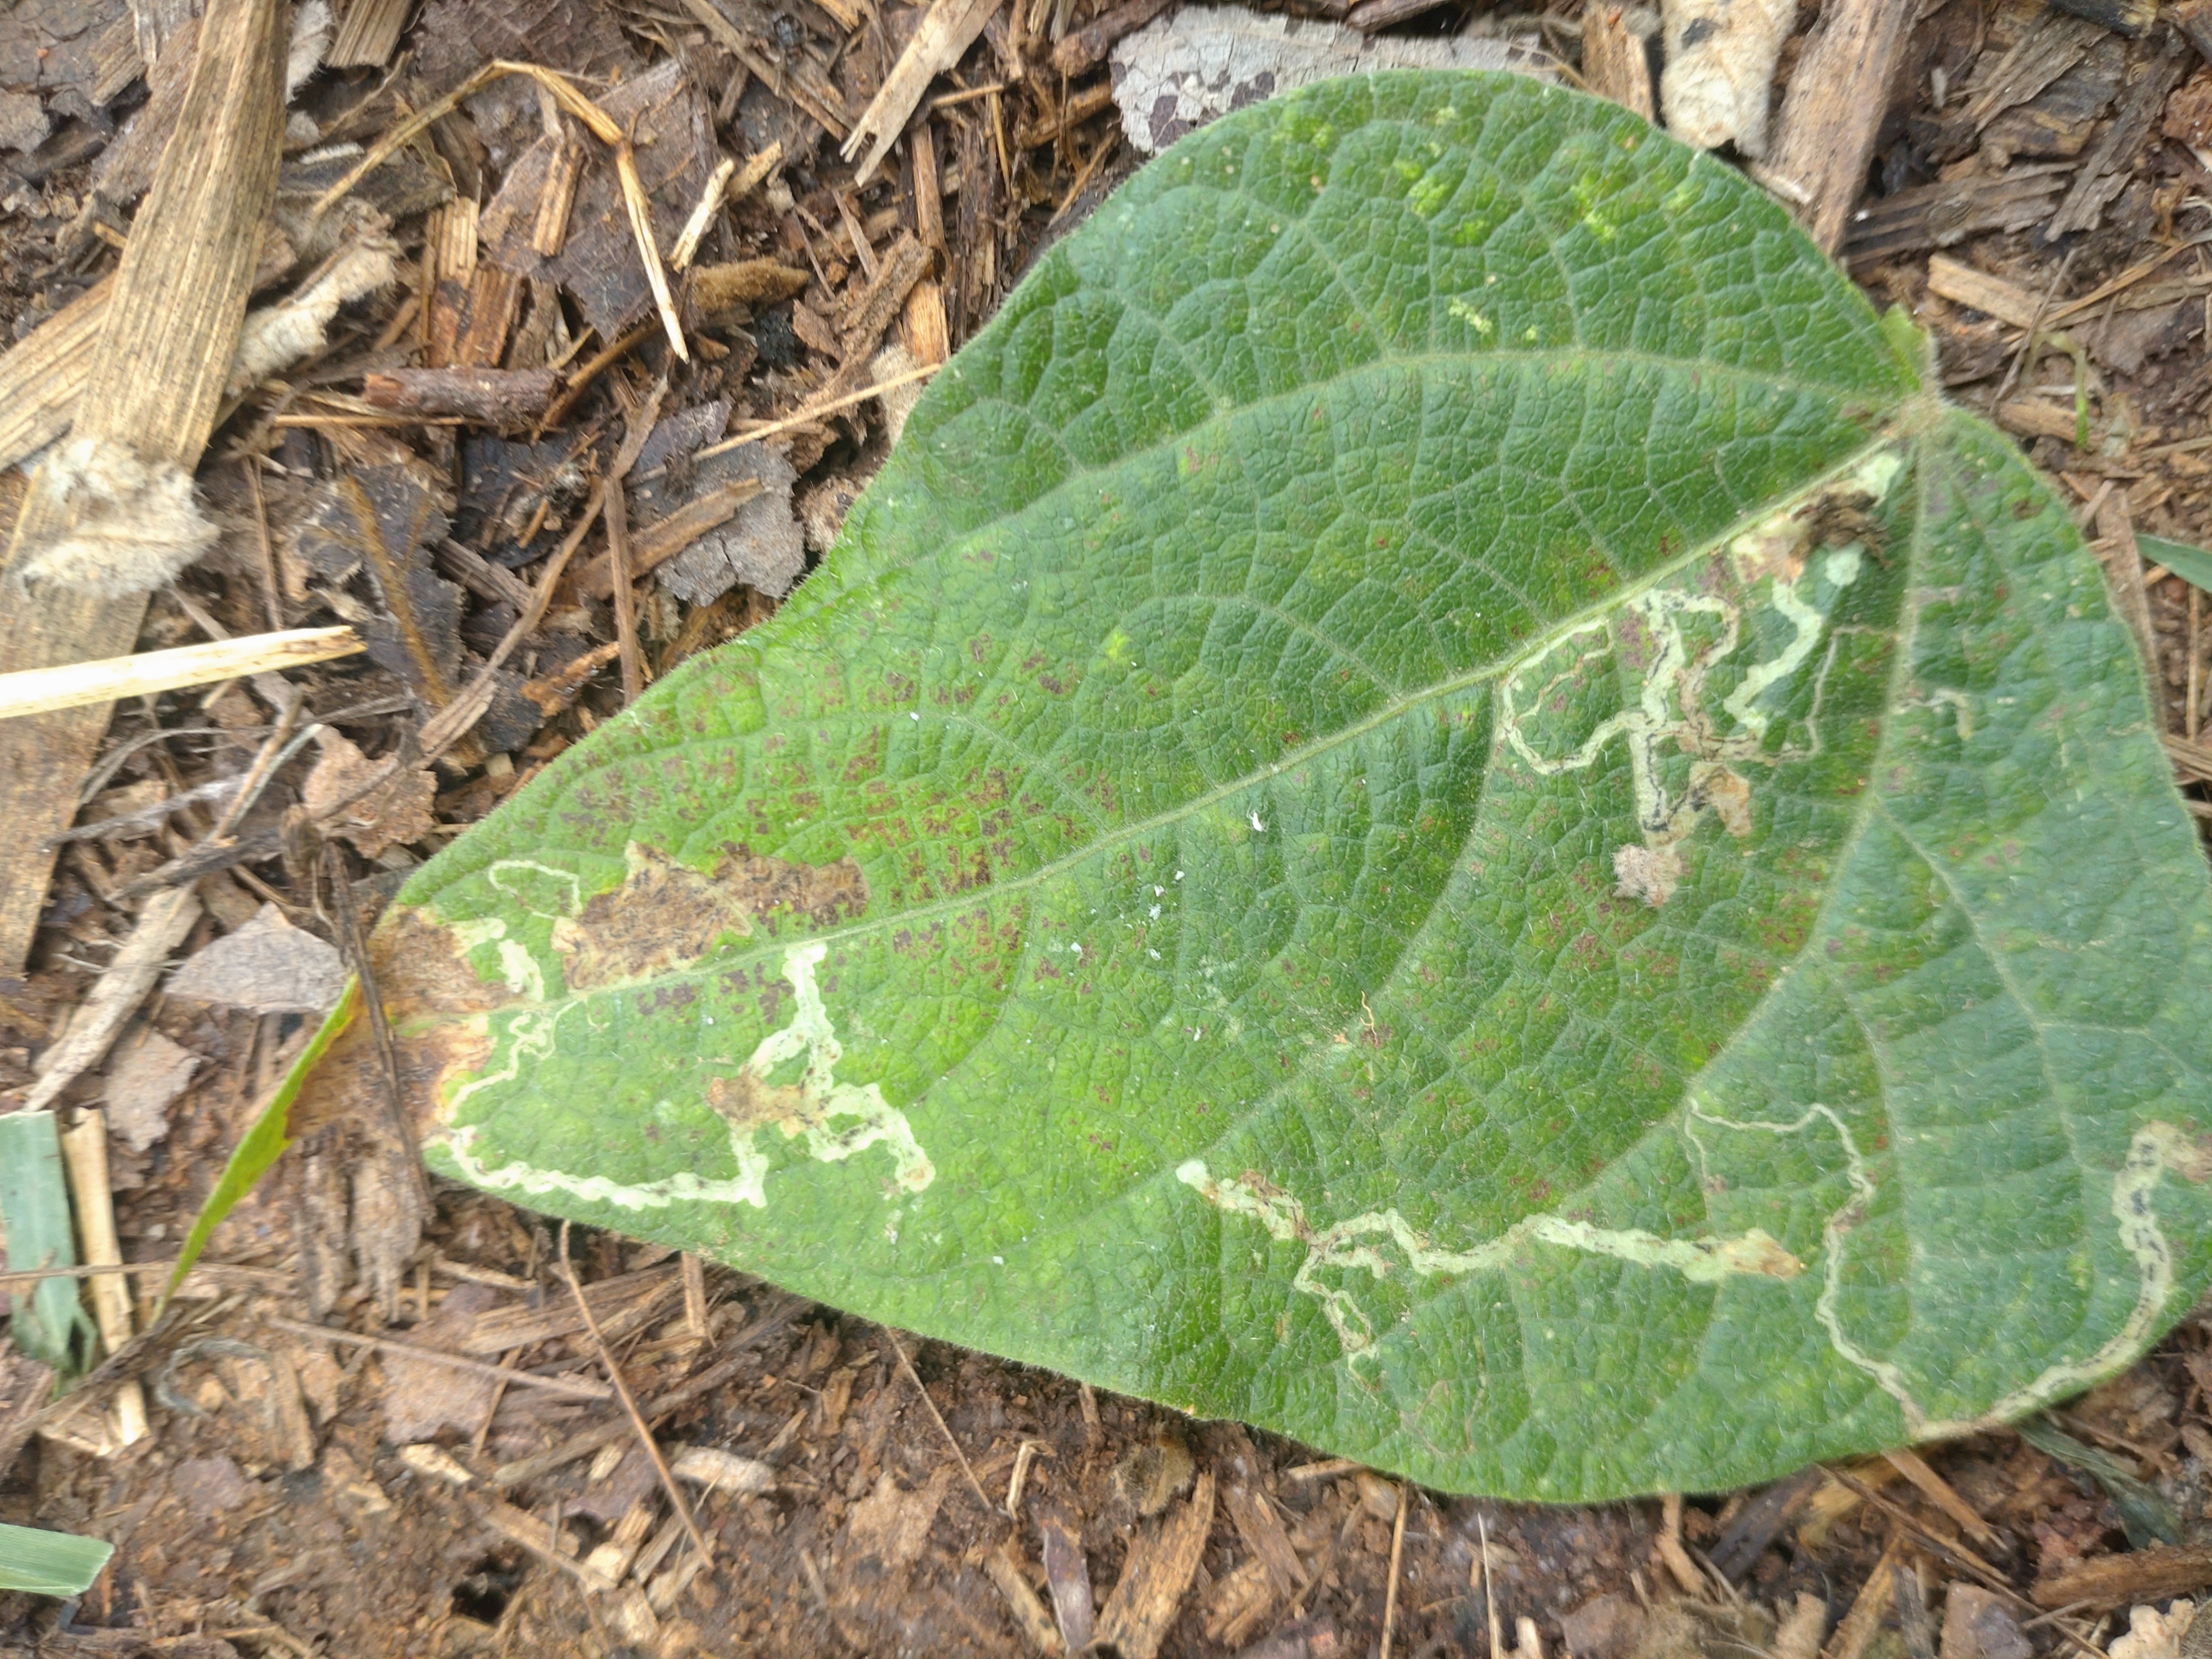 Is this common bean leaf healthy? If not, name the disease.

anthracnose
